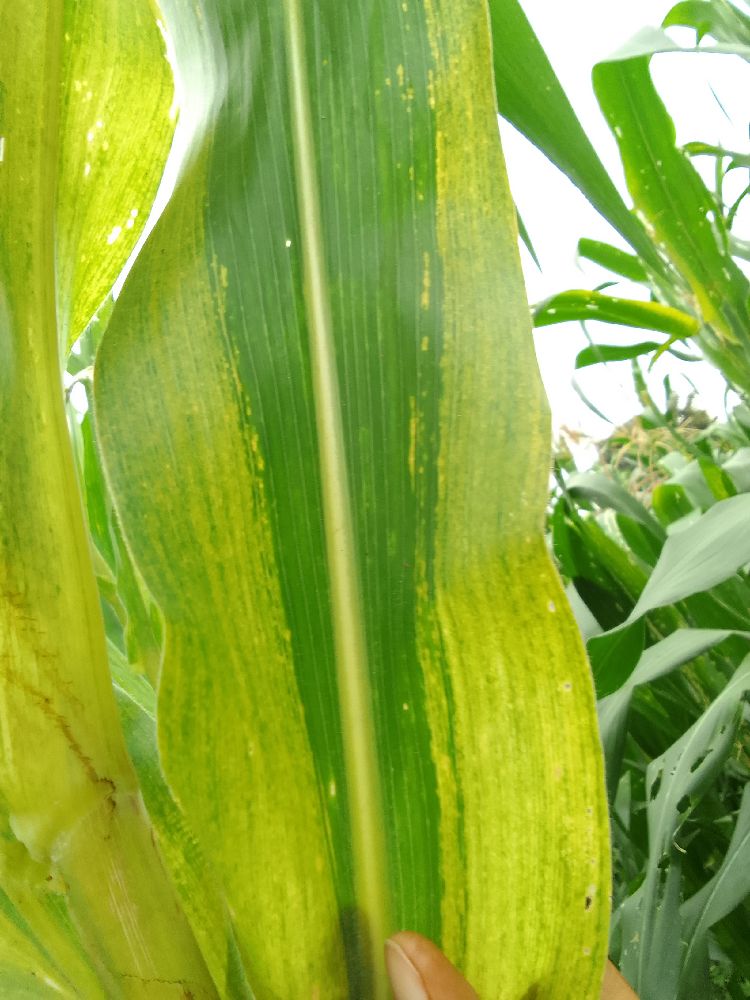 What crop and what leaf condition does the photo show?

maize, maize lethal necrosis
